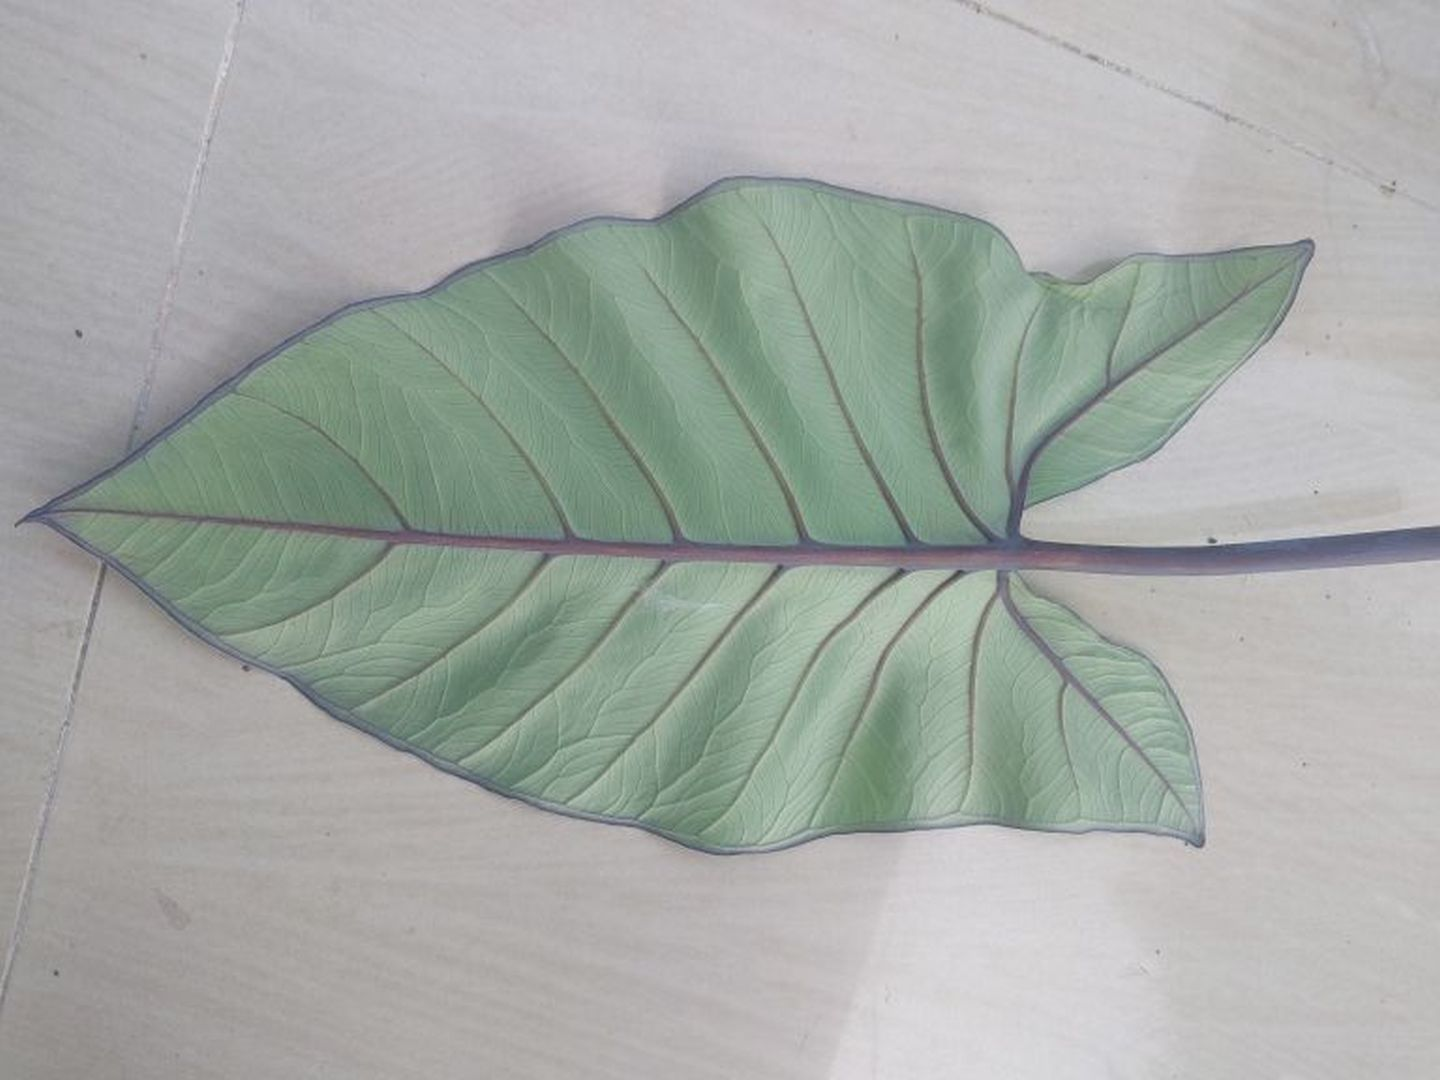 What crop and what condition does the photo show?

taro, healthy
